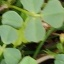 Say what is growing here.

unstructured weed
